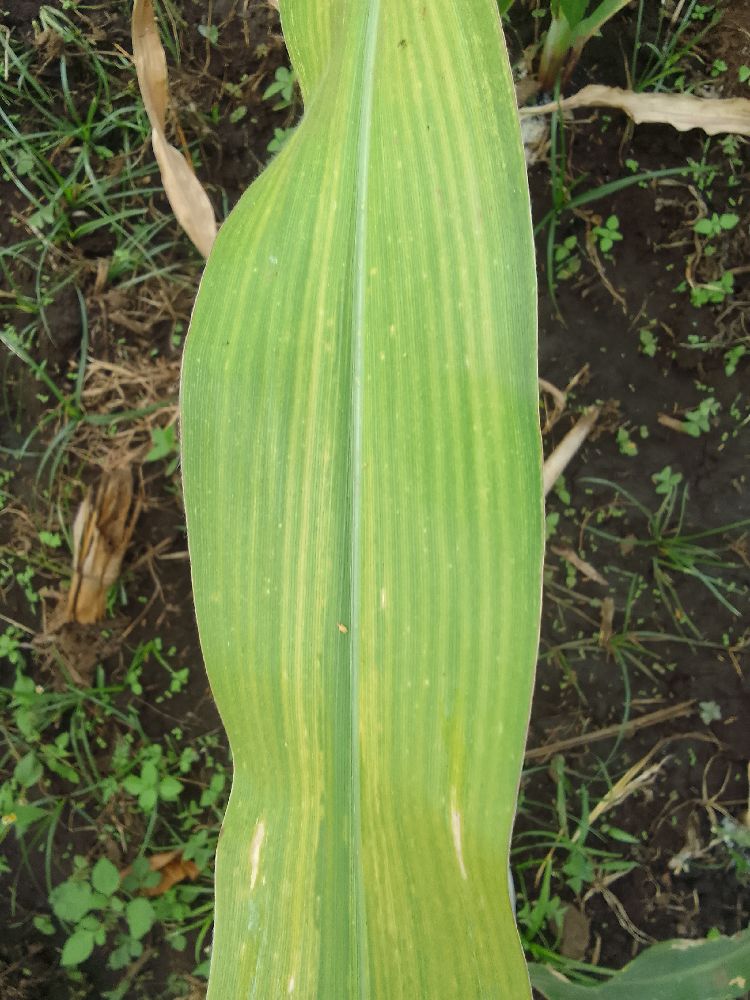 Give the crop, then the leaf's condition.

maize, maize lethal necrosis
